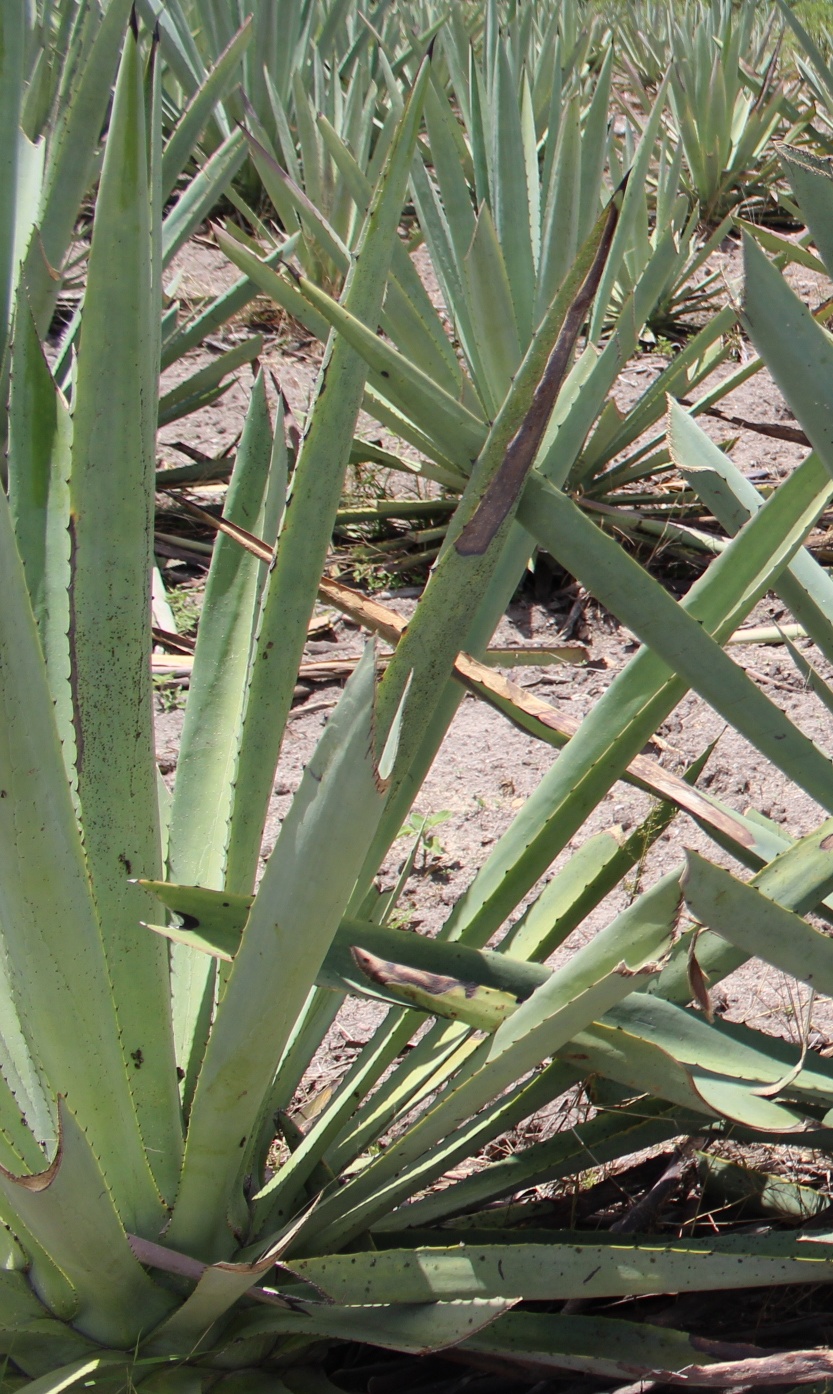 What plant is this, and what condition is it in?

agave, yellow
